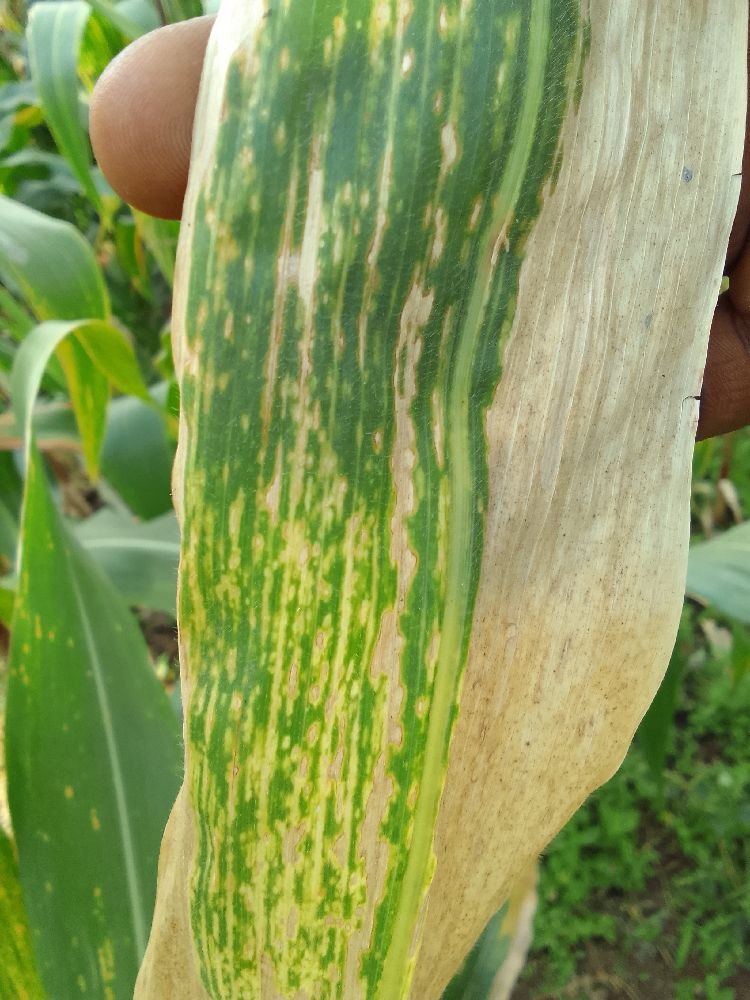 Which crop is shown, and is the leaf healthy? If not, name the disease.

maize, maize lethal necrosis
